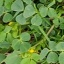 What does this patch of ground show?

unstructured weed
